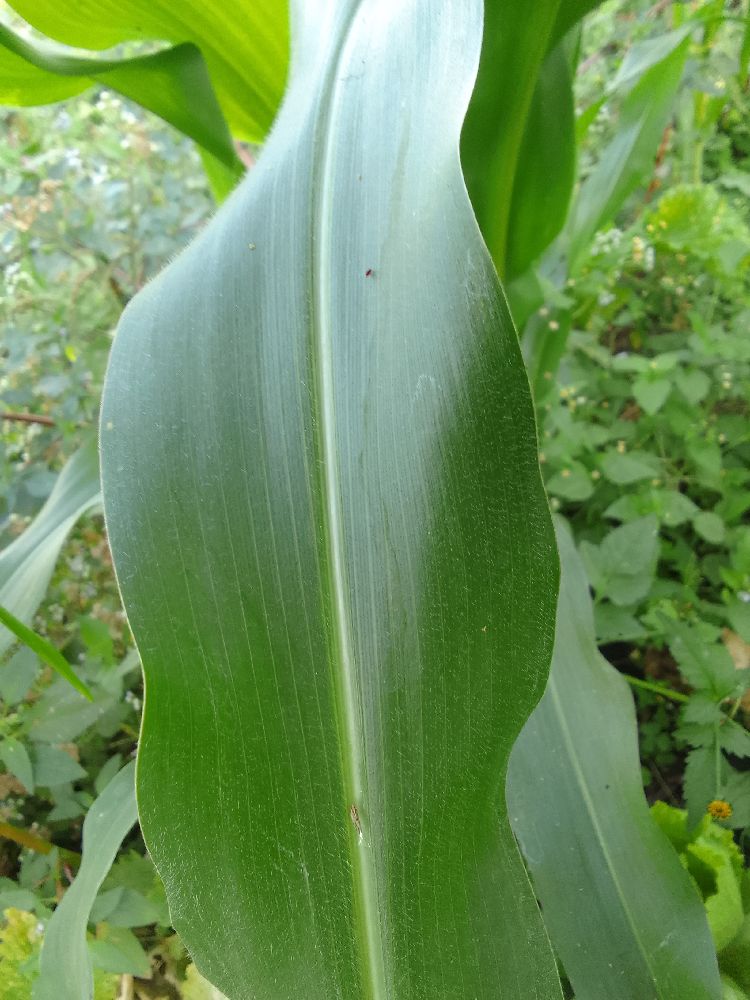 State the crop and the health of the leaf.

maize, healthy
